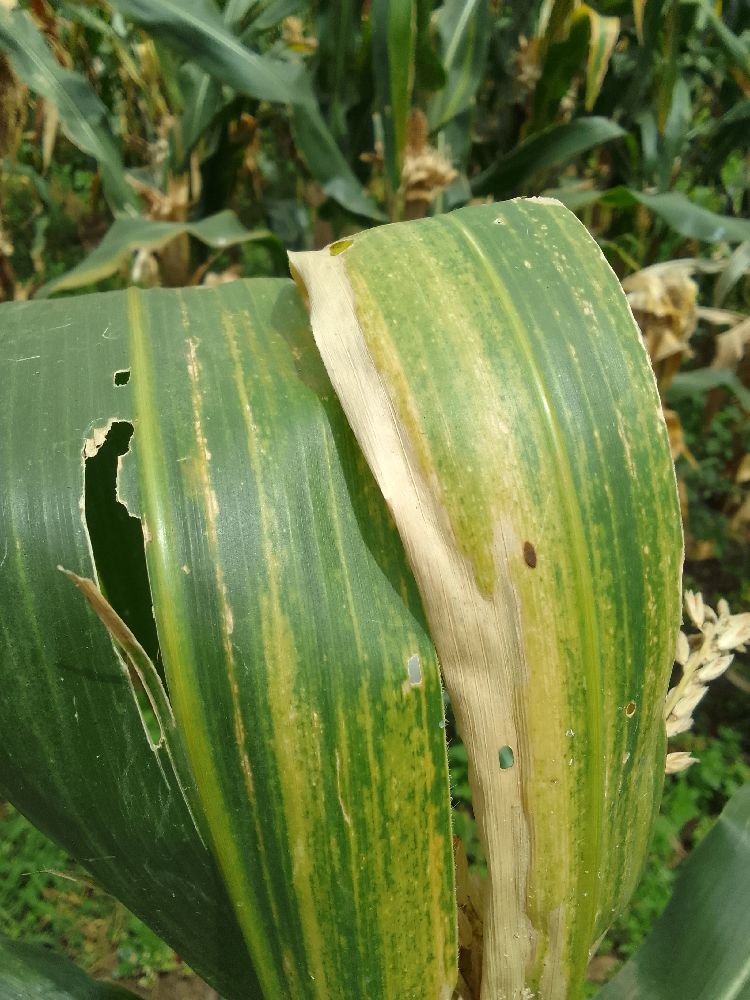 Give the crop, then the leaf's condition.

maize, maize lethal necrosis
